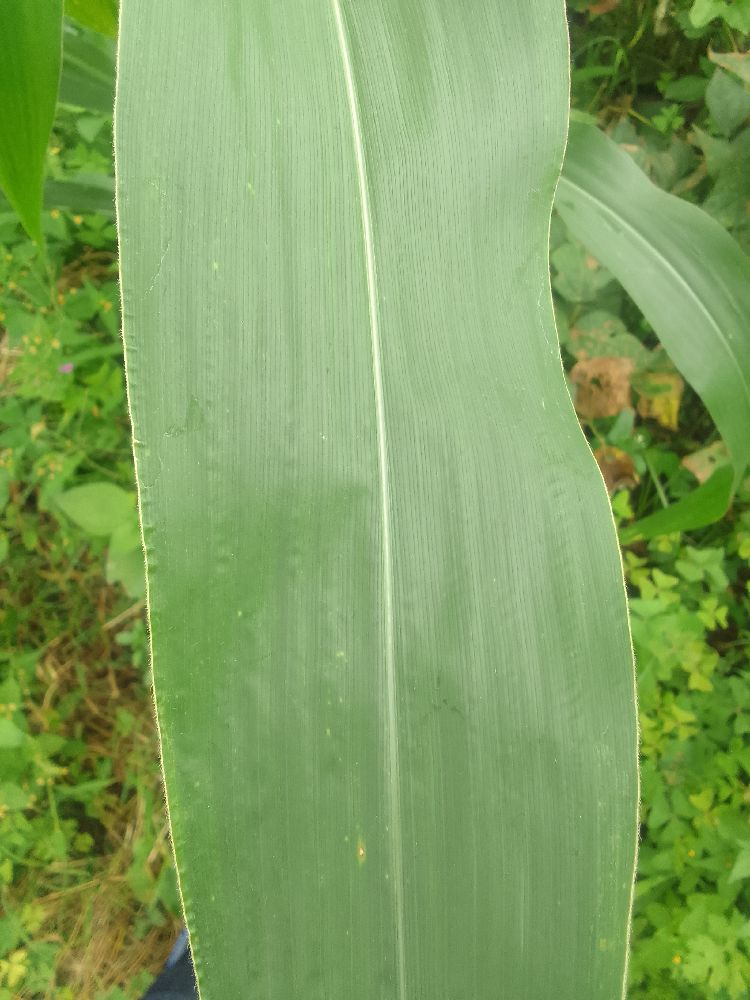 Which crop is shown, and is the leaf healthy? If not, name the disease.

maize, healthy
